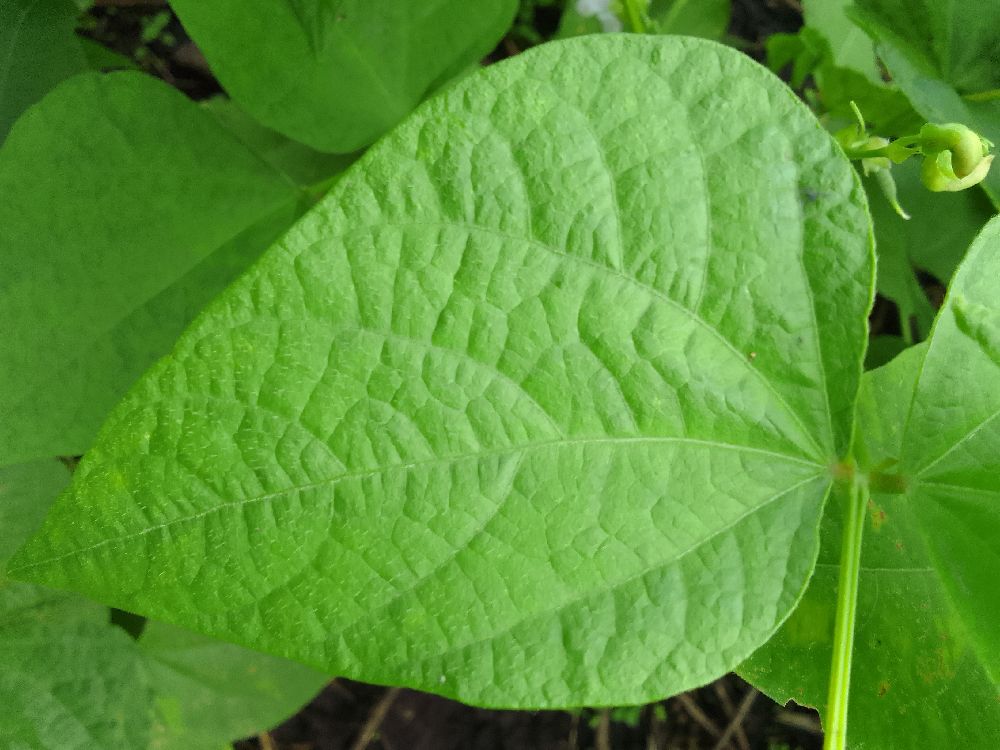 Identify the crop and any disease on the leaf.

common bean, healthy
